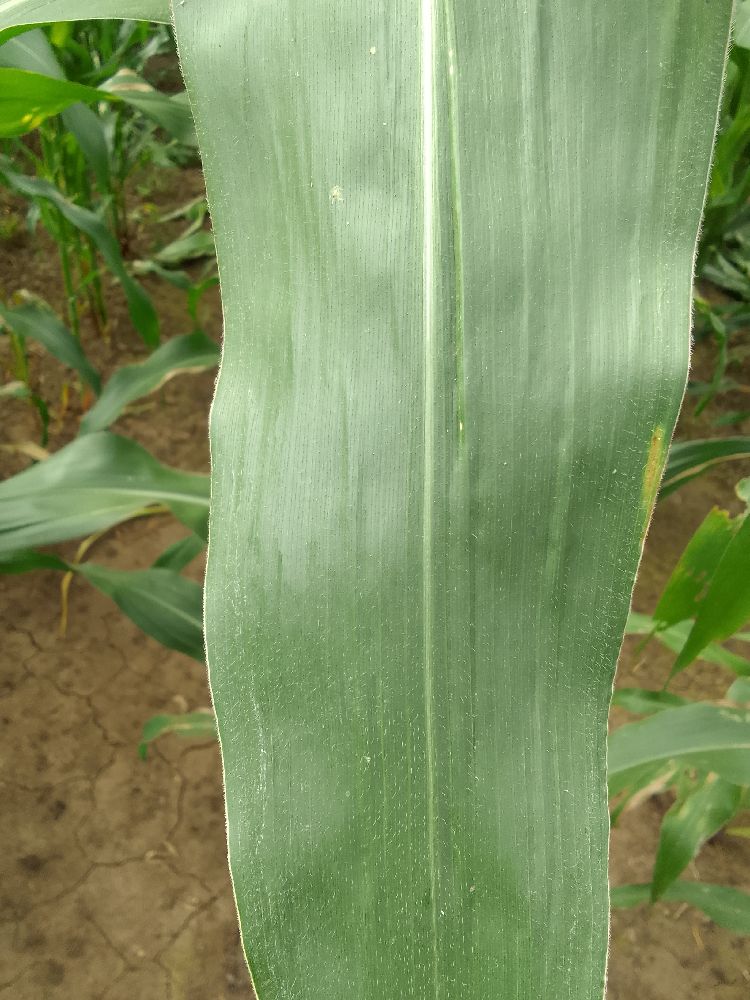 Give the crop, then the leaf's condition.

maize, healthy
